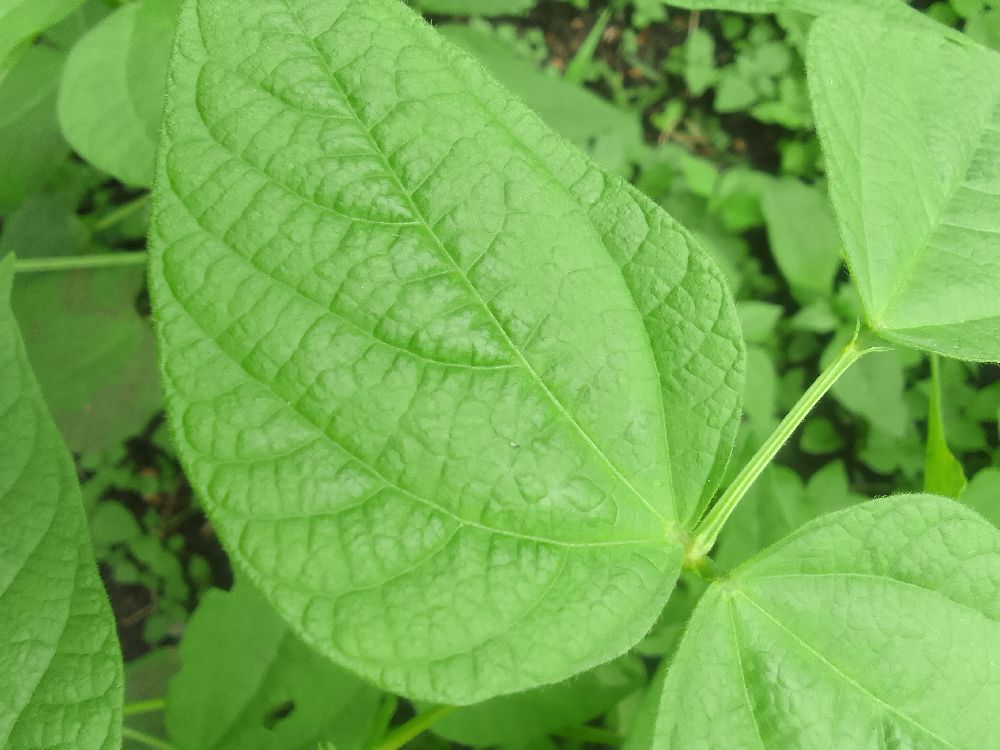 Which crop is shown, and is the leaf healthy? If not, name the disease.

common bean, healthy
